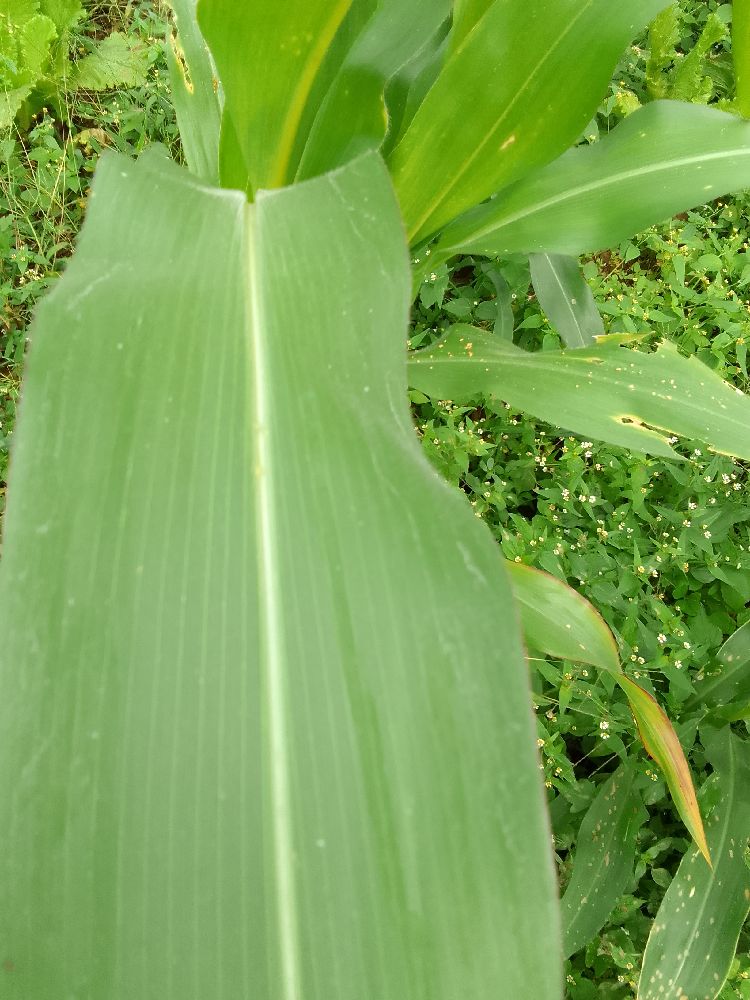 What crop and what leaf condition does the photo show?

maize, healthy
